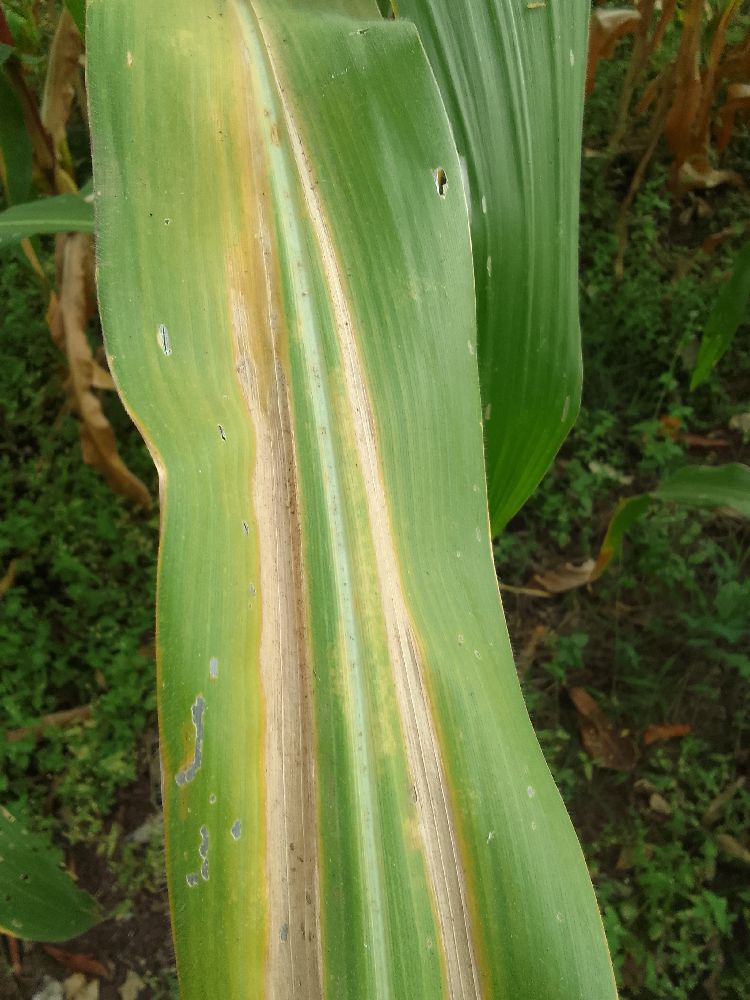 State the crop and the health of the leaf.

maize, maize lethal necrosis
